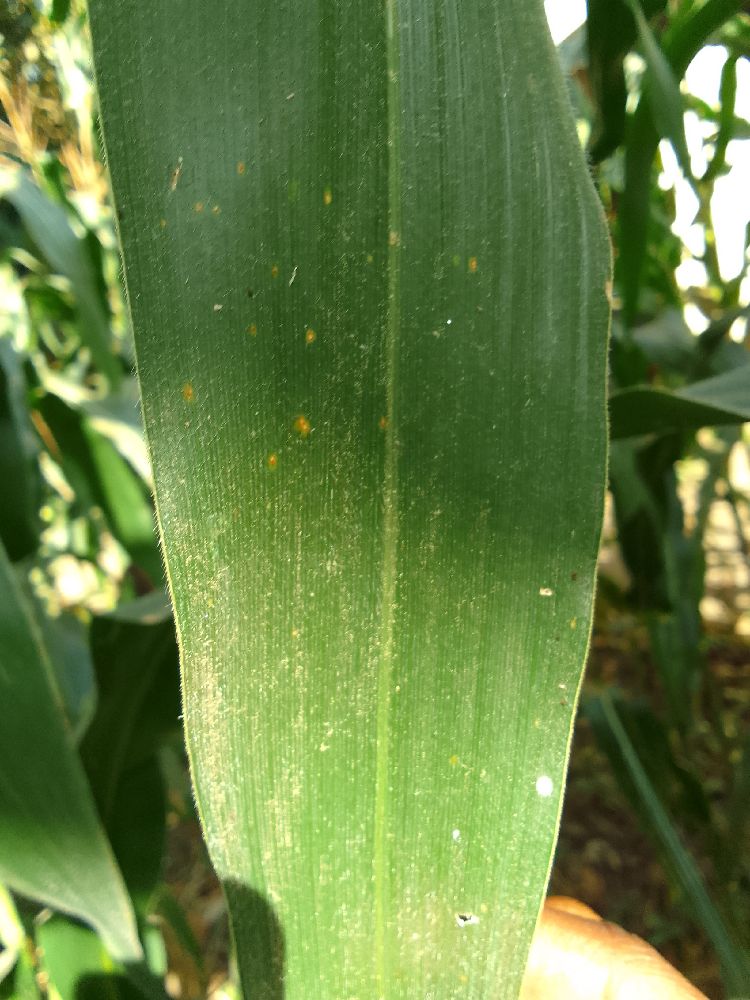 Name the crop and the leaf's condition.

maize, healthy
